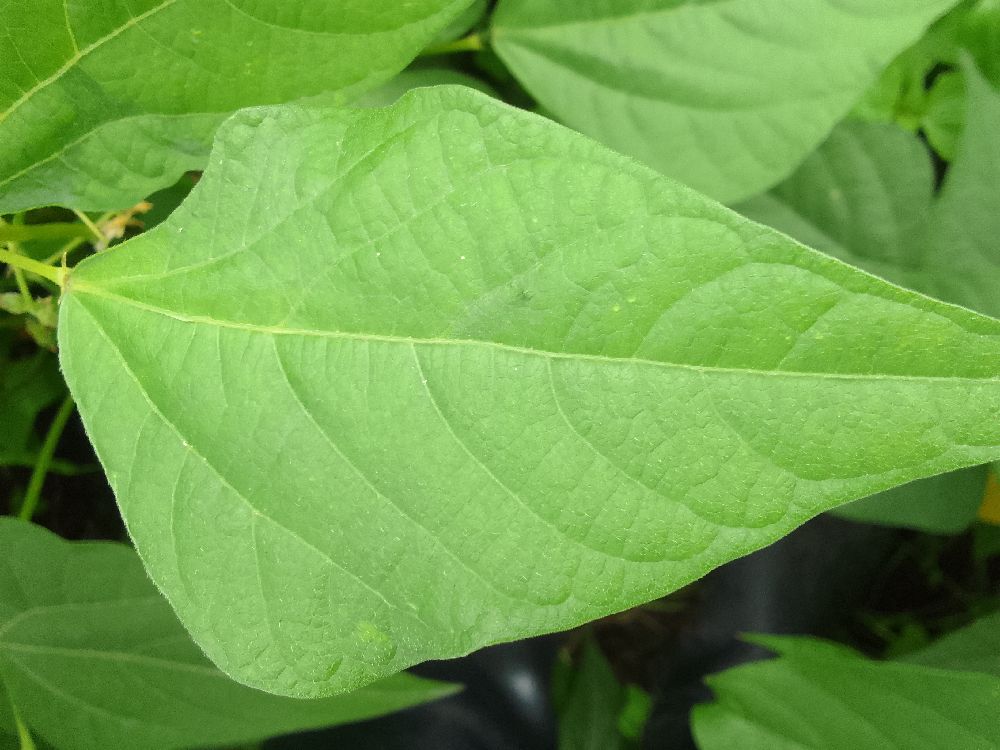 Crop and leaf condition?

common bean, healthy
